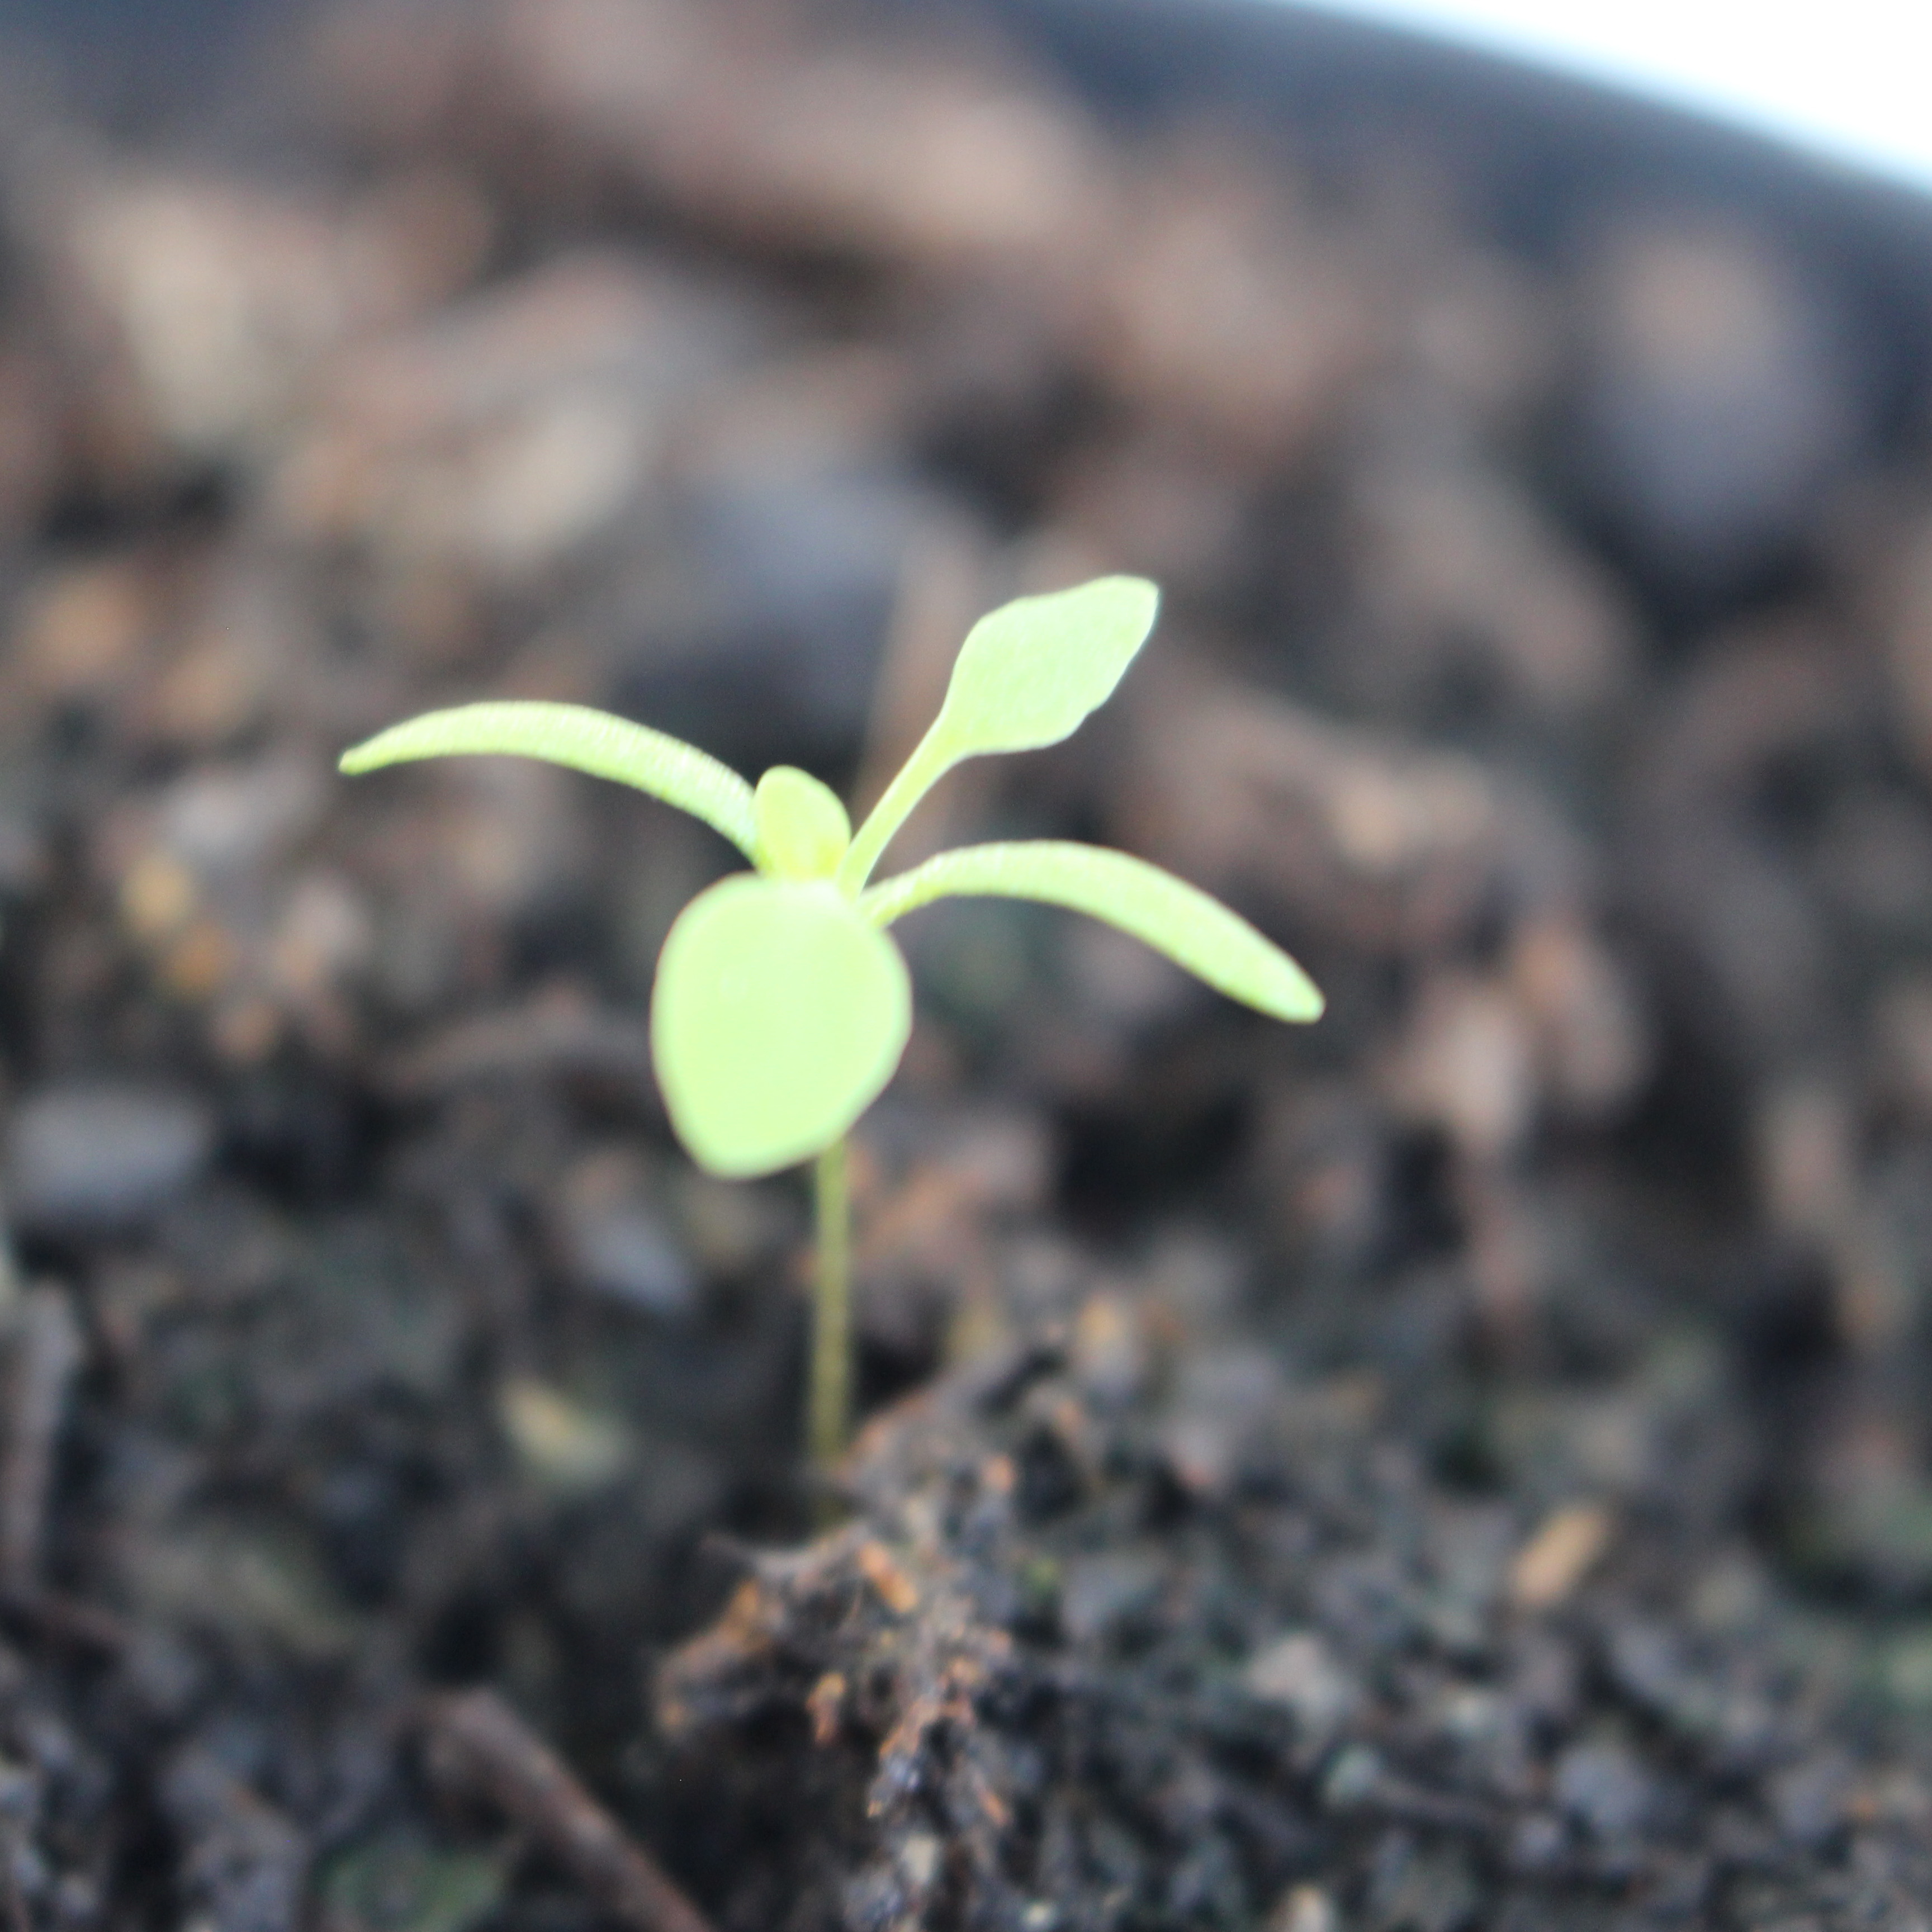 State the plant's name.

Papaver rhoeas
